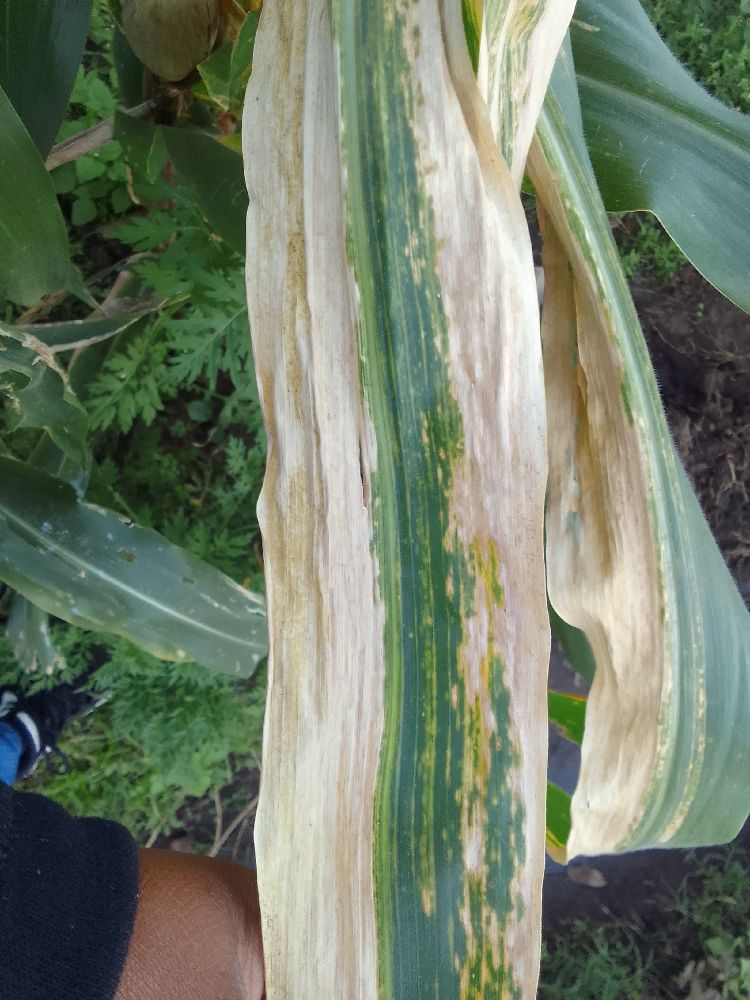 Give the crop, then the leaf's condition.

maize, maize lethal necrosis
